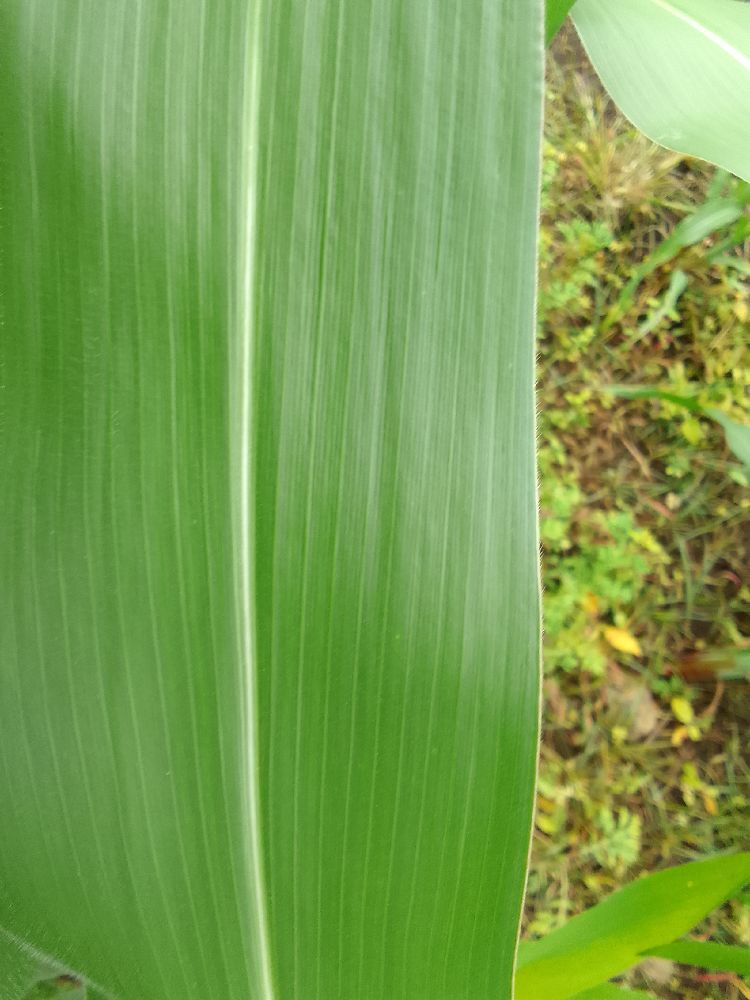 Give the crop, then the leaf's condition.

maize, healthy
